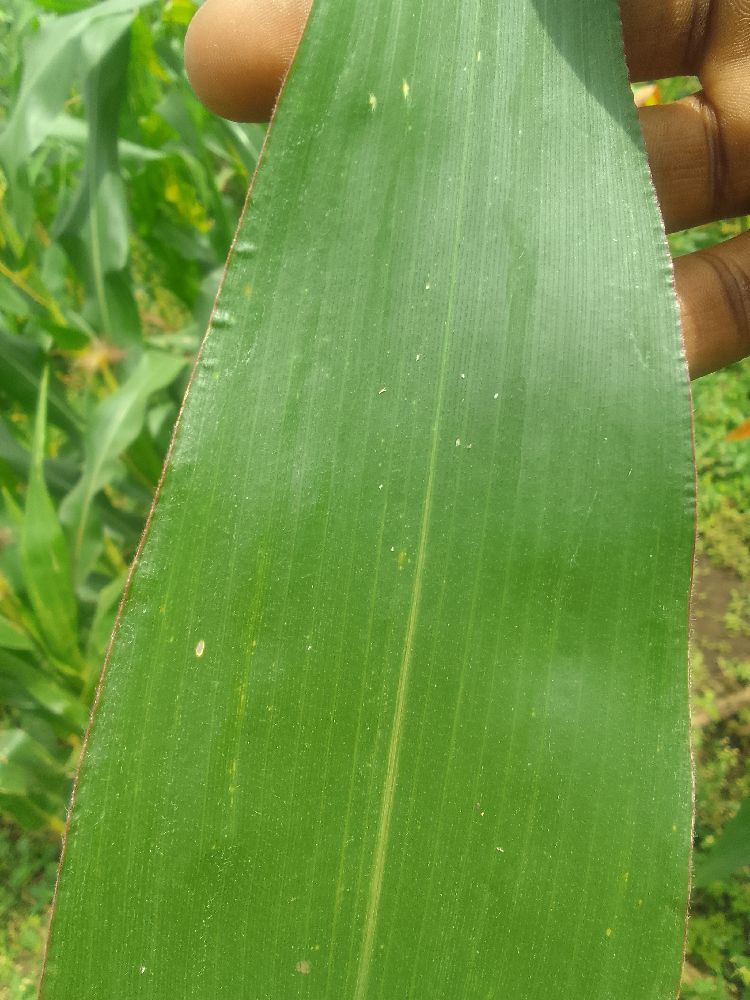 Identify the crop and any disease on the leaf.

maize, healthy
